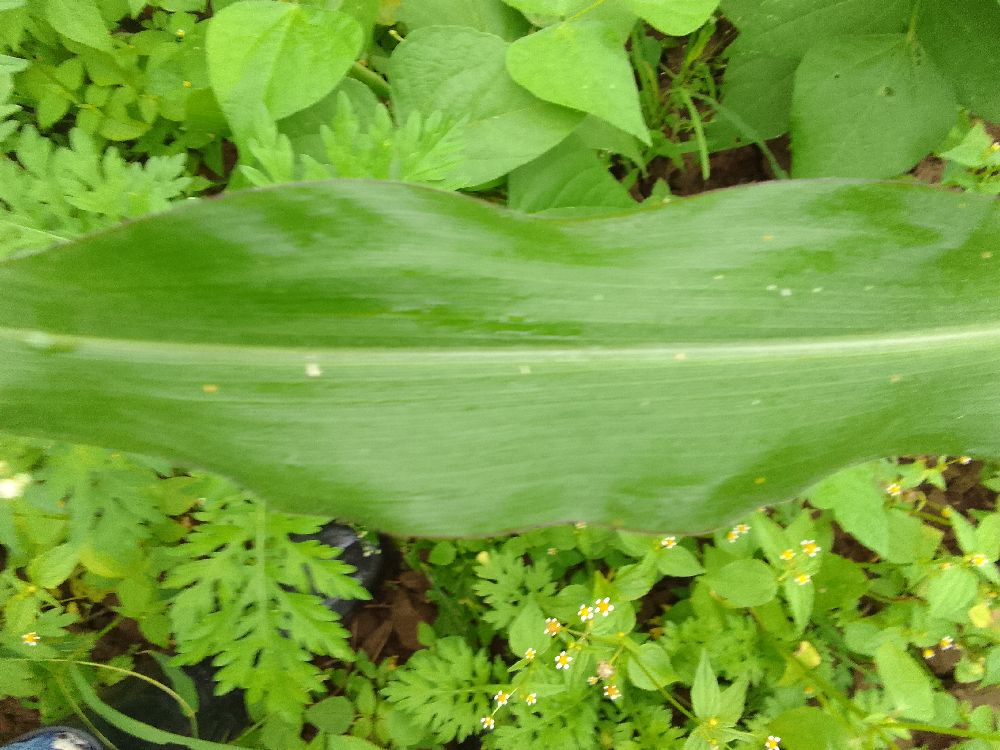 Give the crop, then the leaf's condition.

maize, healthy
